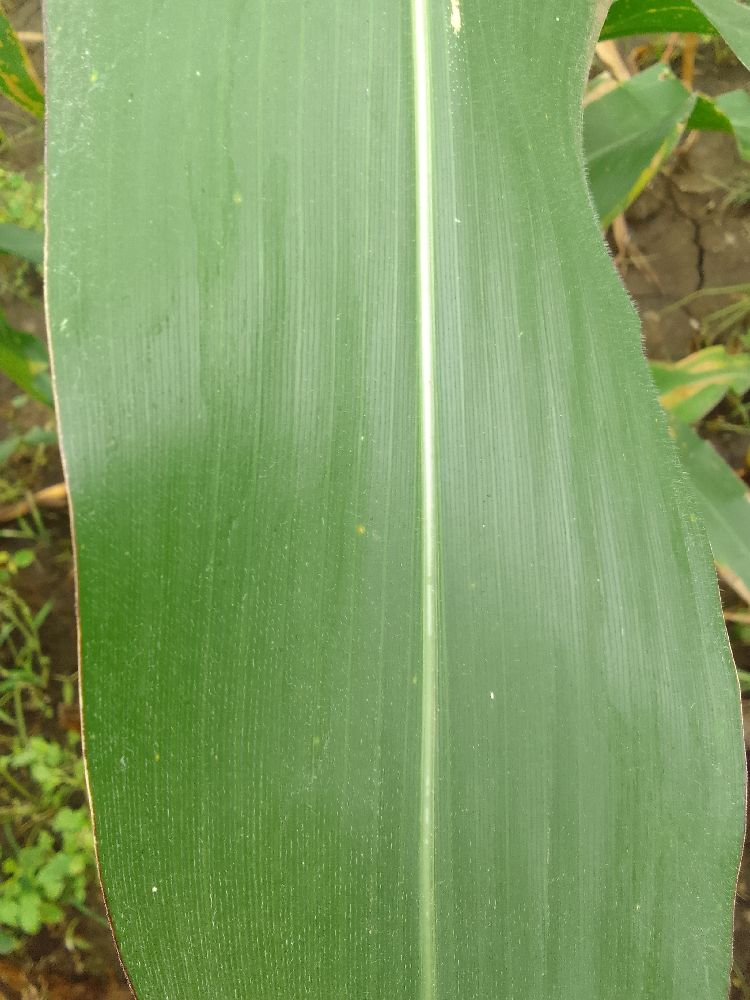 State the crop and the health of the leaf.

maize, healthy
